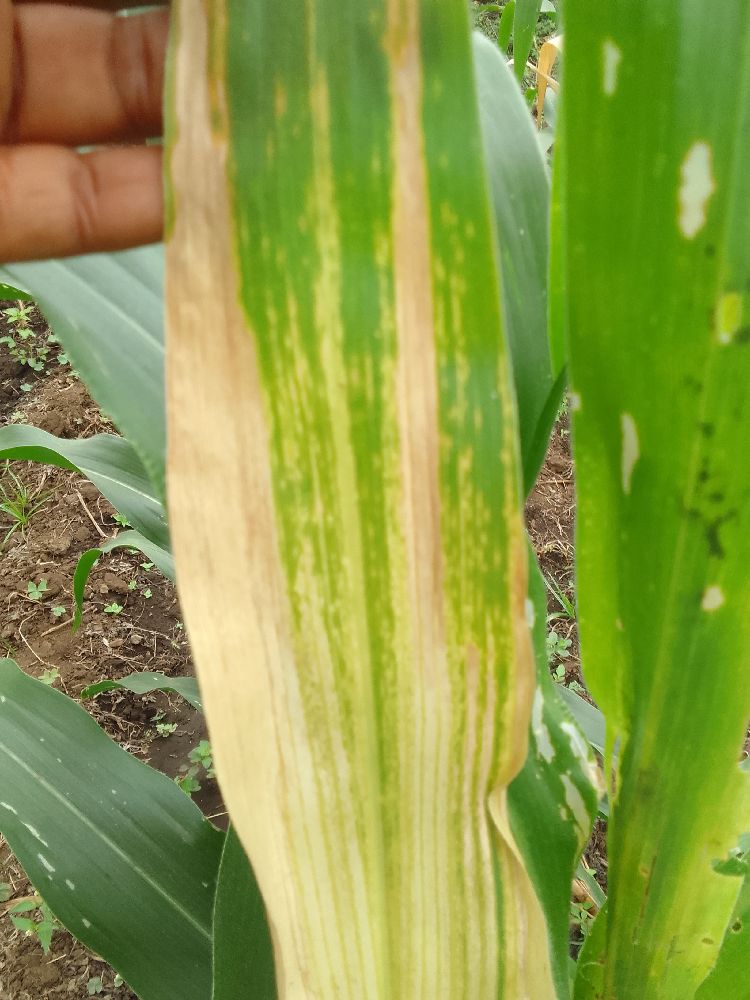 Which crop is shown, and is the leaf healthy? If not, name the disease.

maize, maize lethal necrosis
